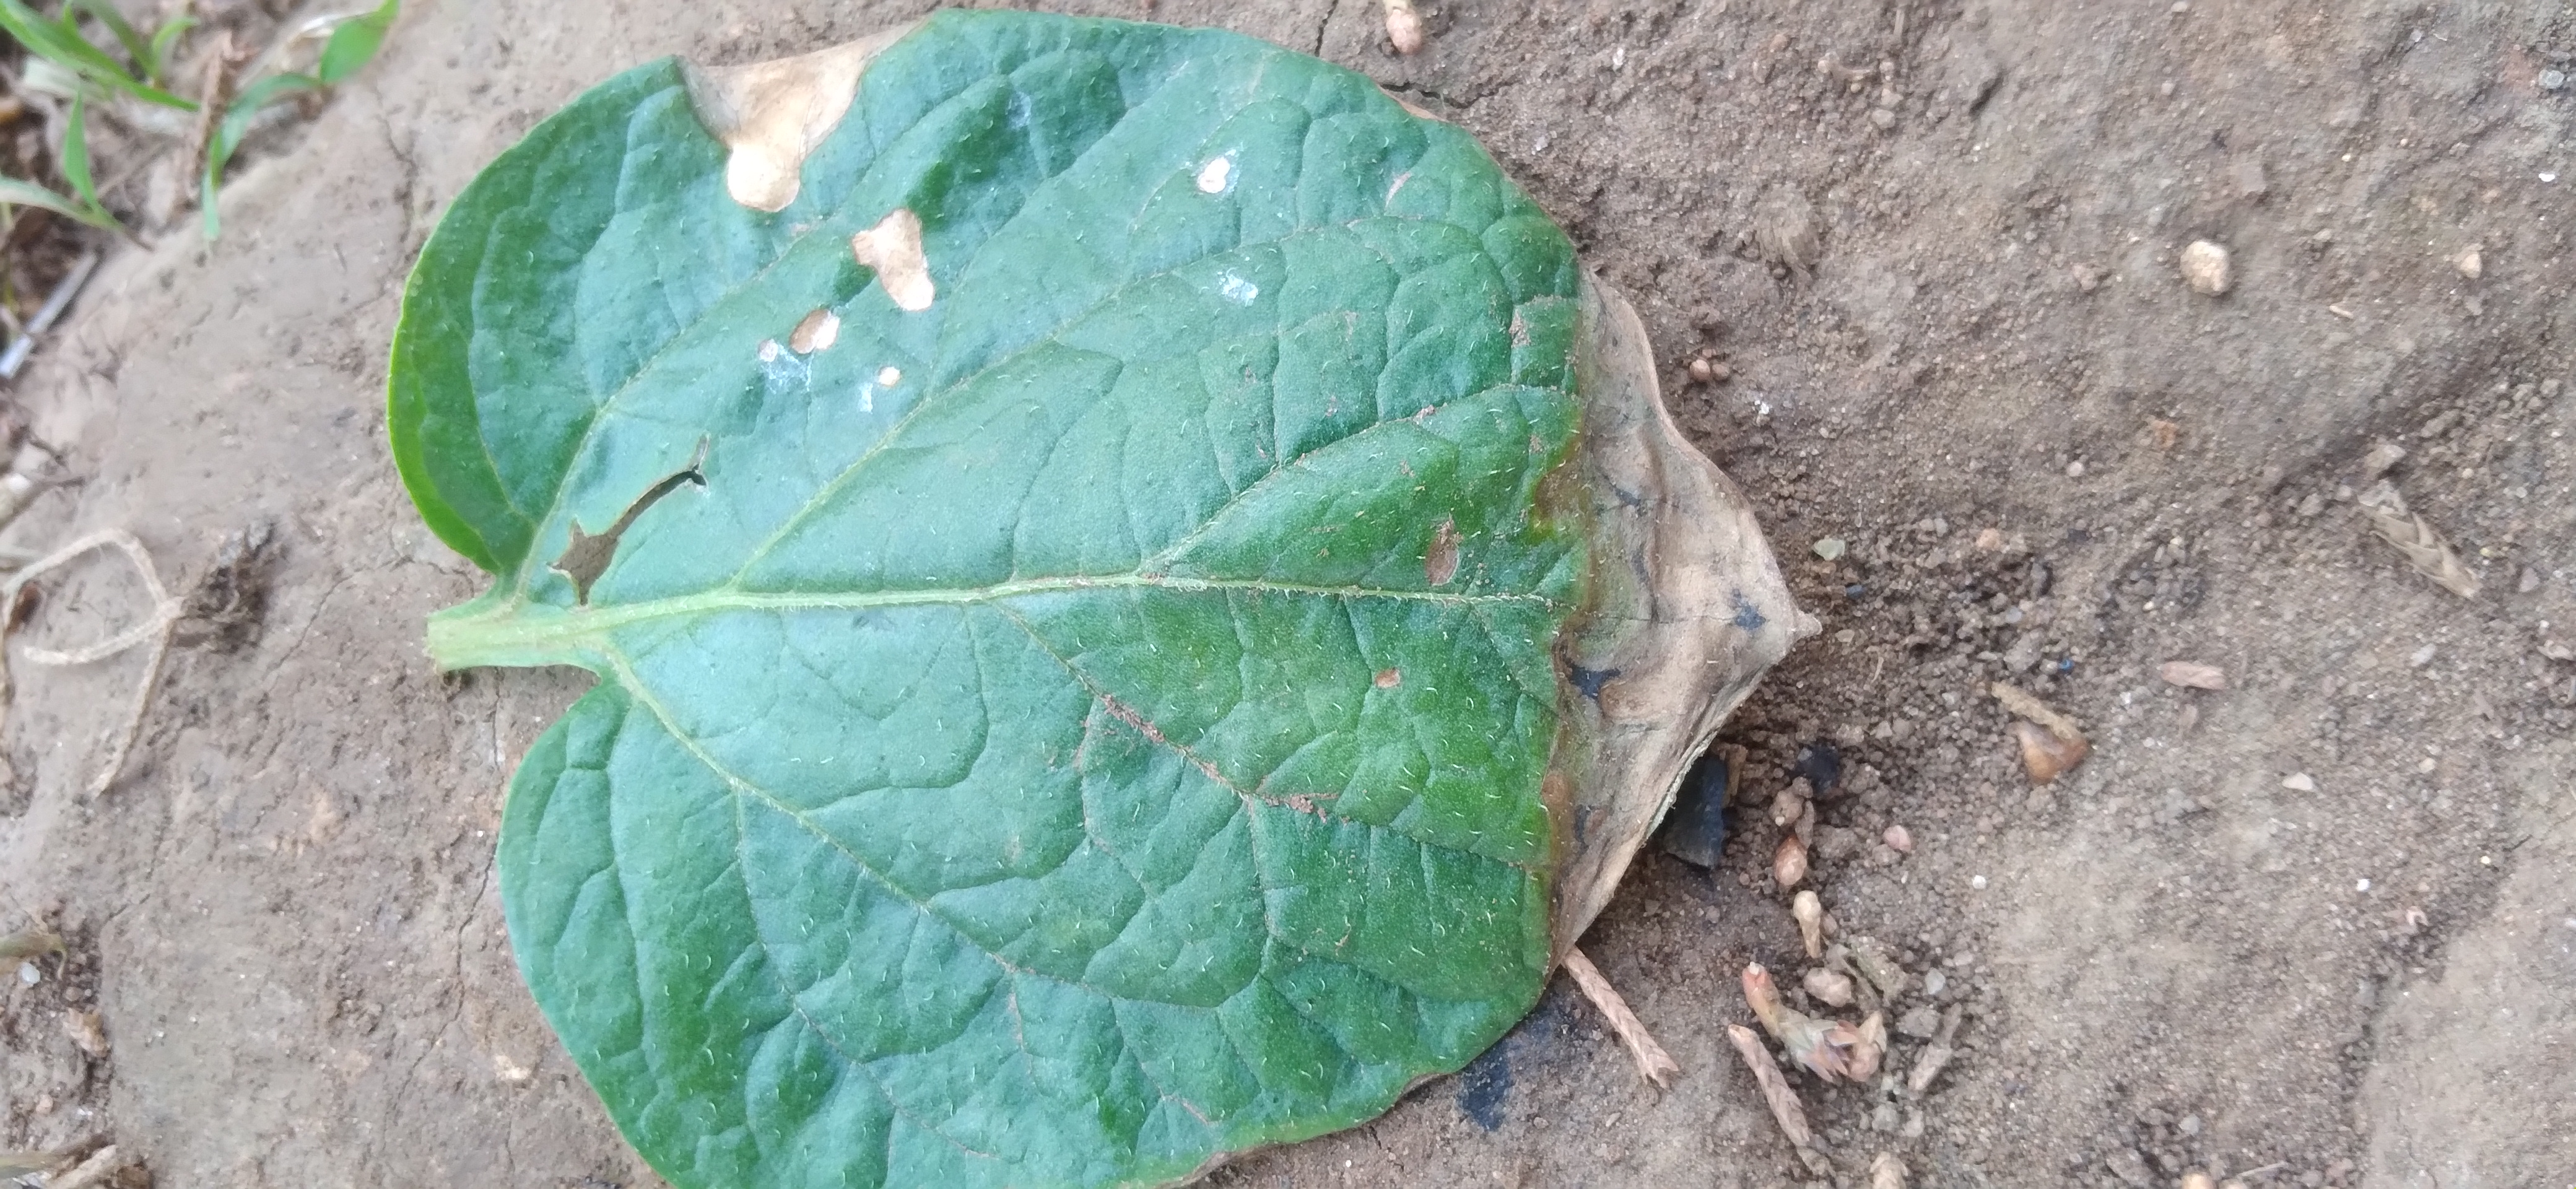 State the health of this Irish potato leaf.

early blight
